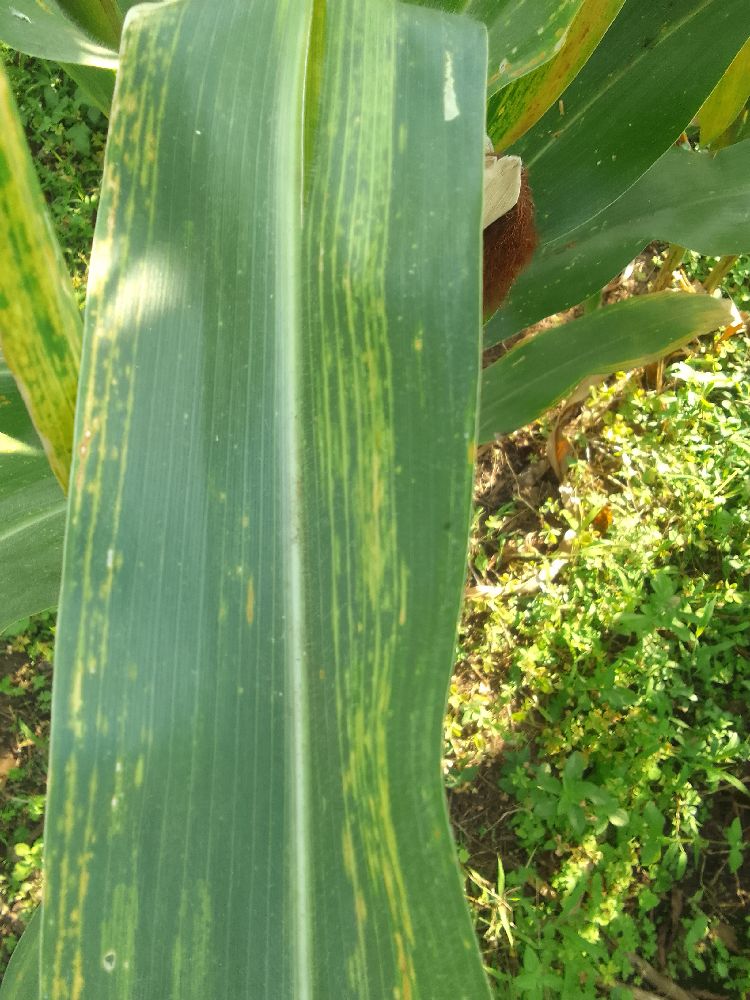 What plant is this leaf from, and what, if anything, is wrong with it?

maize, maize lethal necrosis
